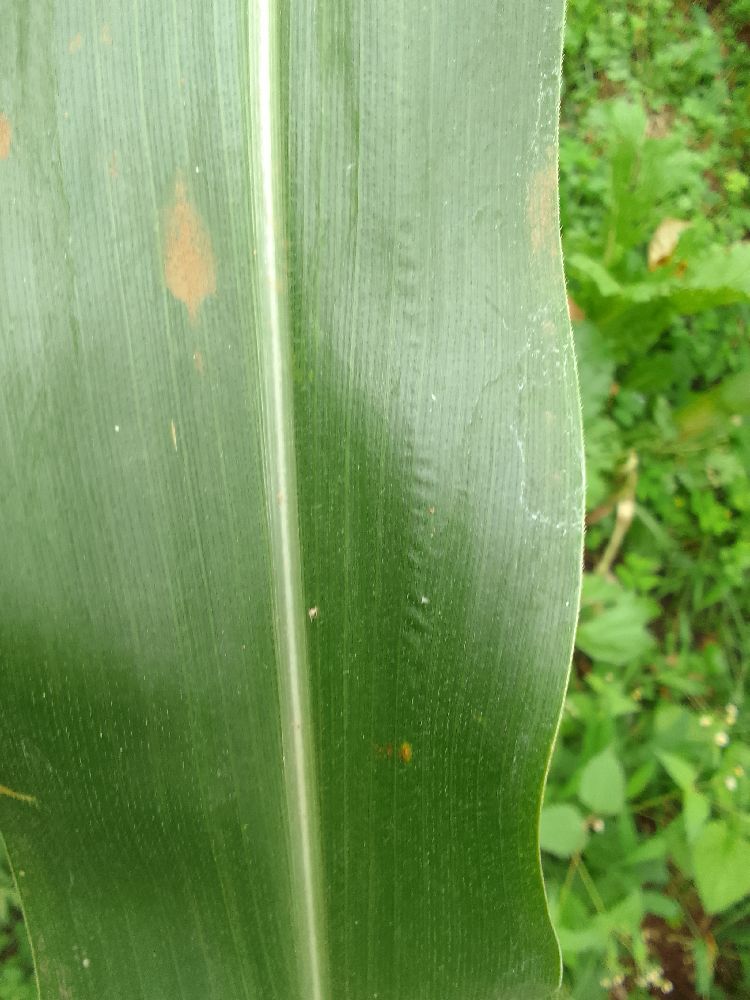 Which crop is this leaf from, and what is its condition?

maize, healthy
